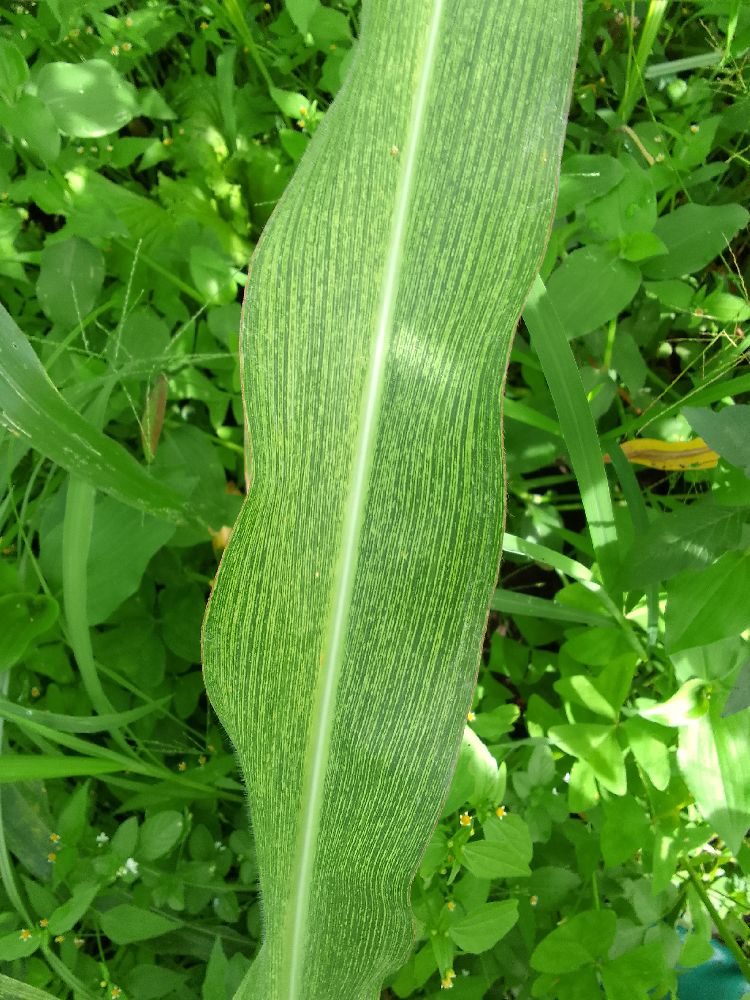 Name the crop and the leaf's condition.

maize, maize streak virus
